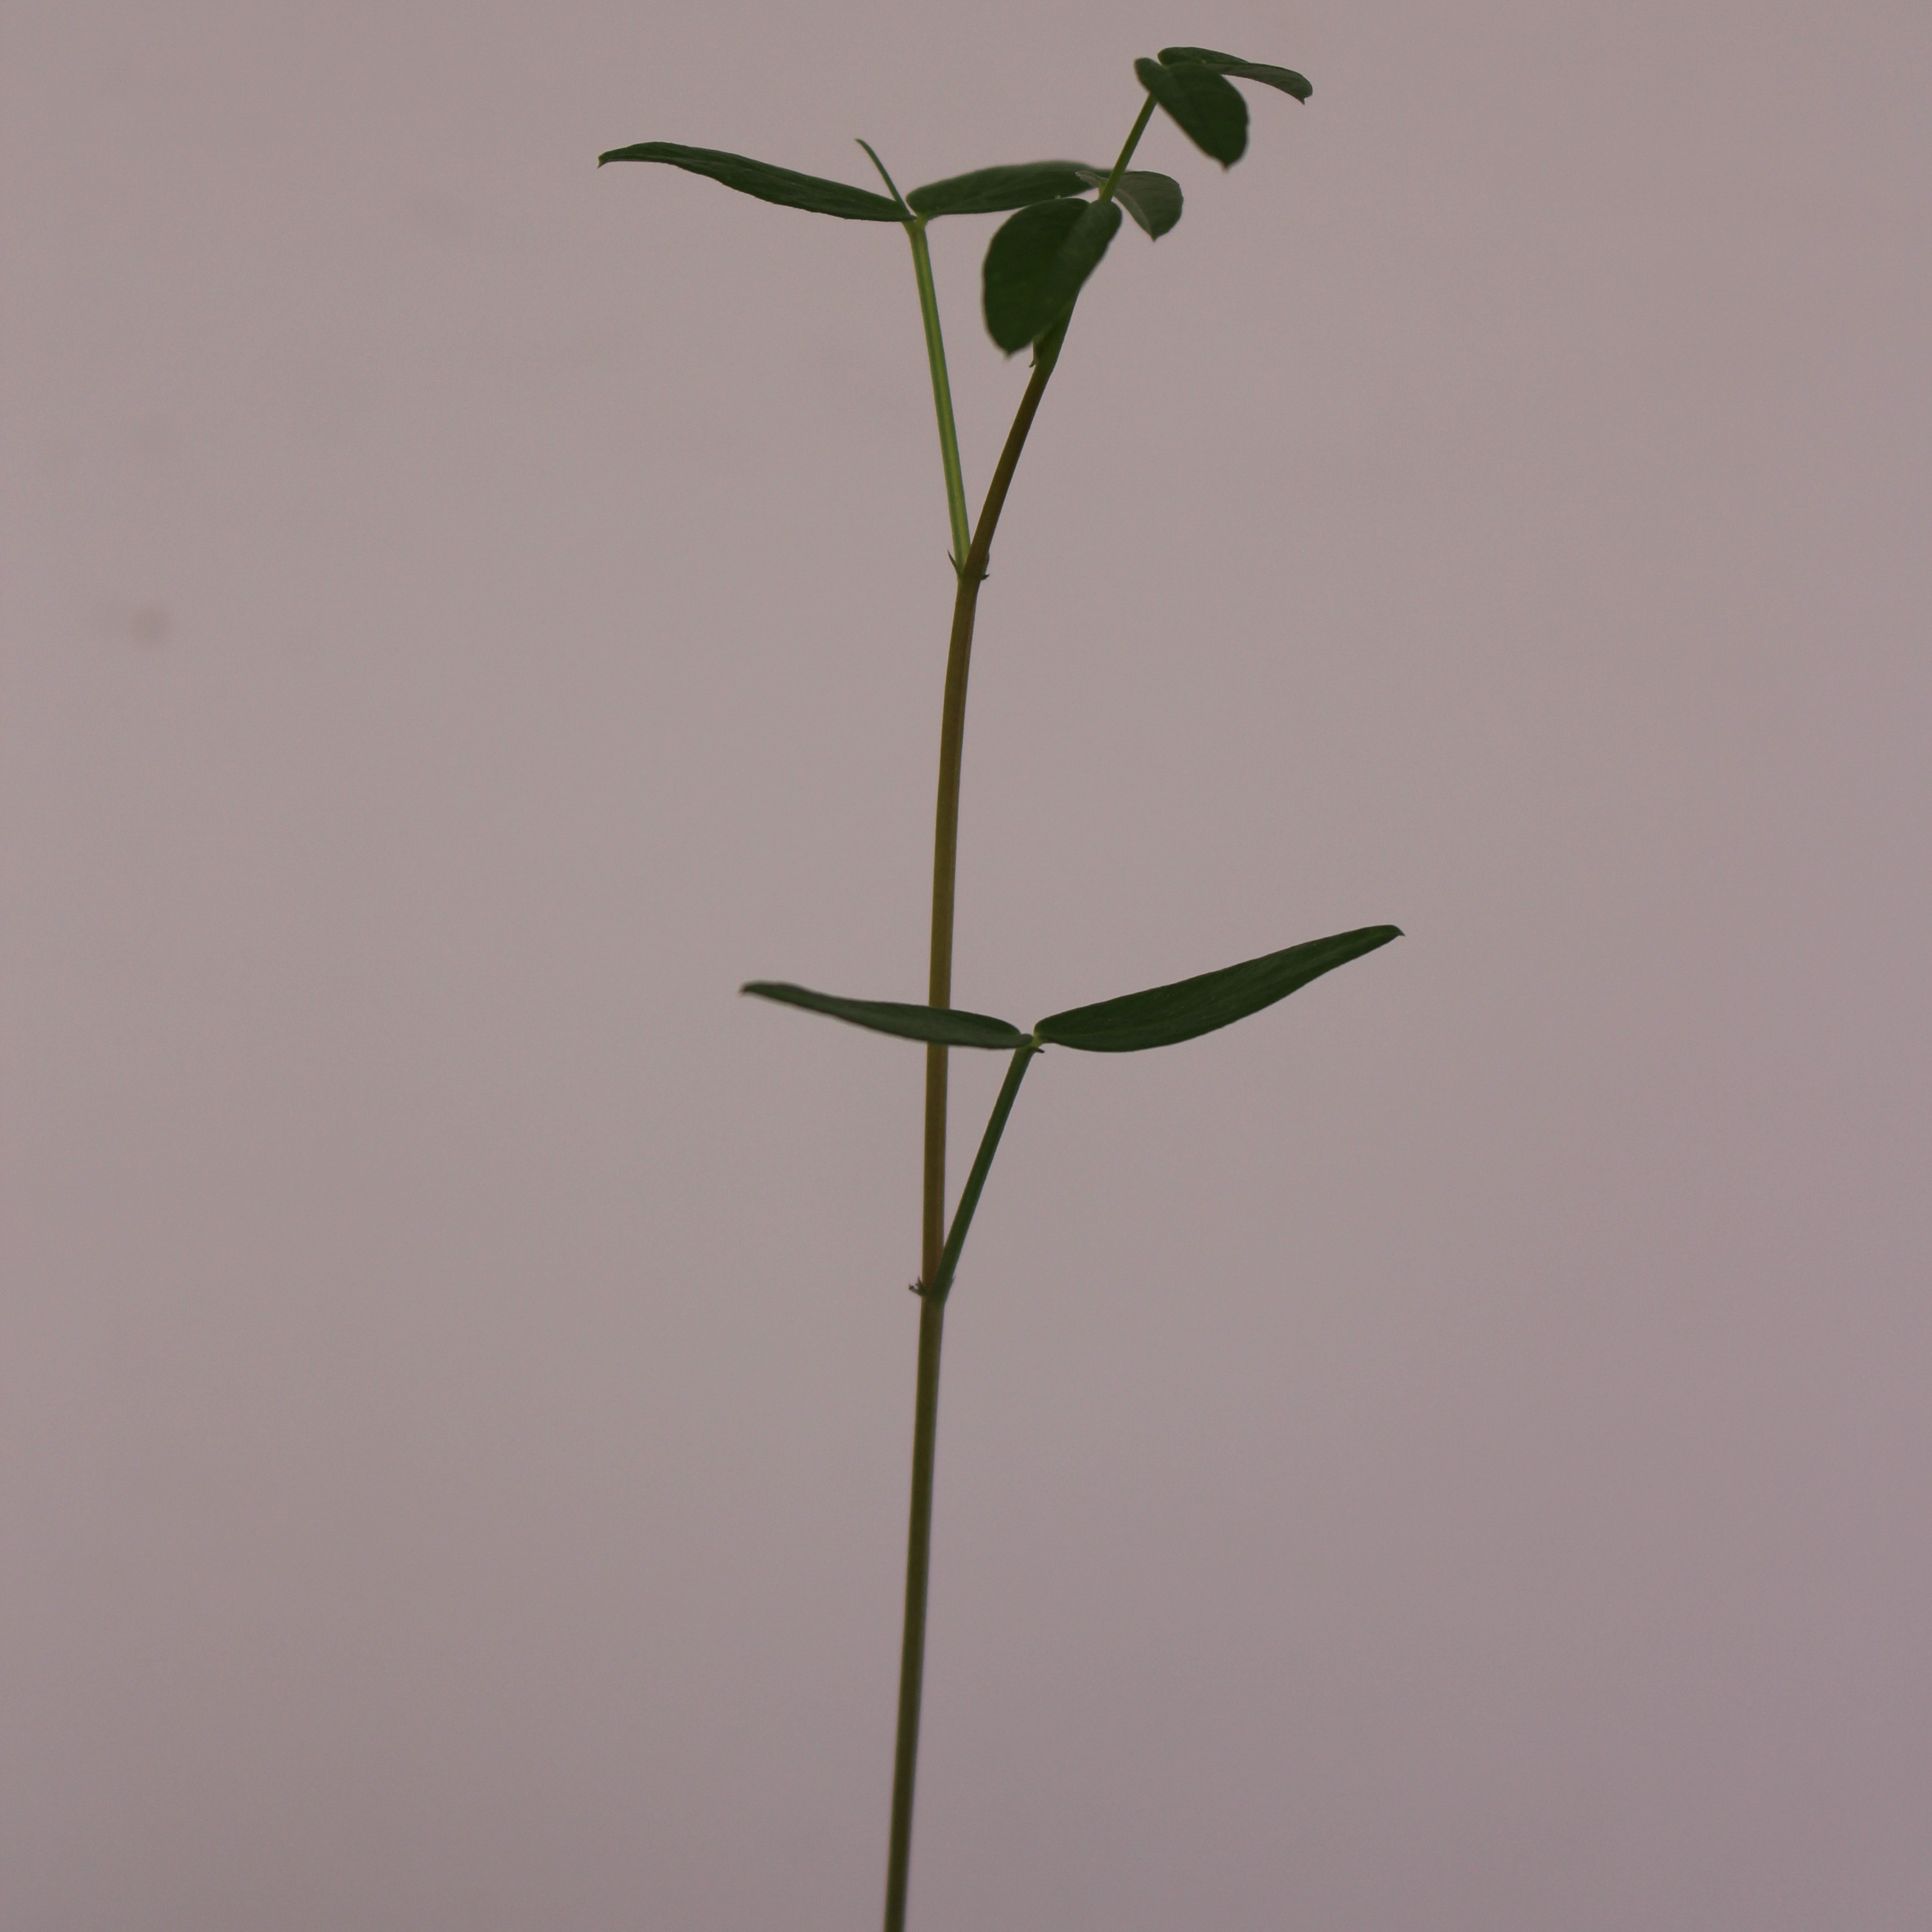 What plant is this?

Vicia sativa
